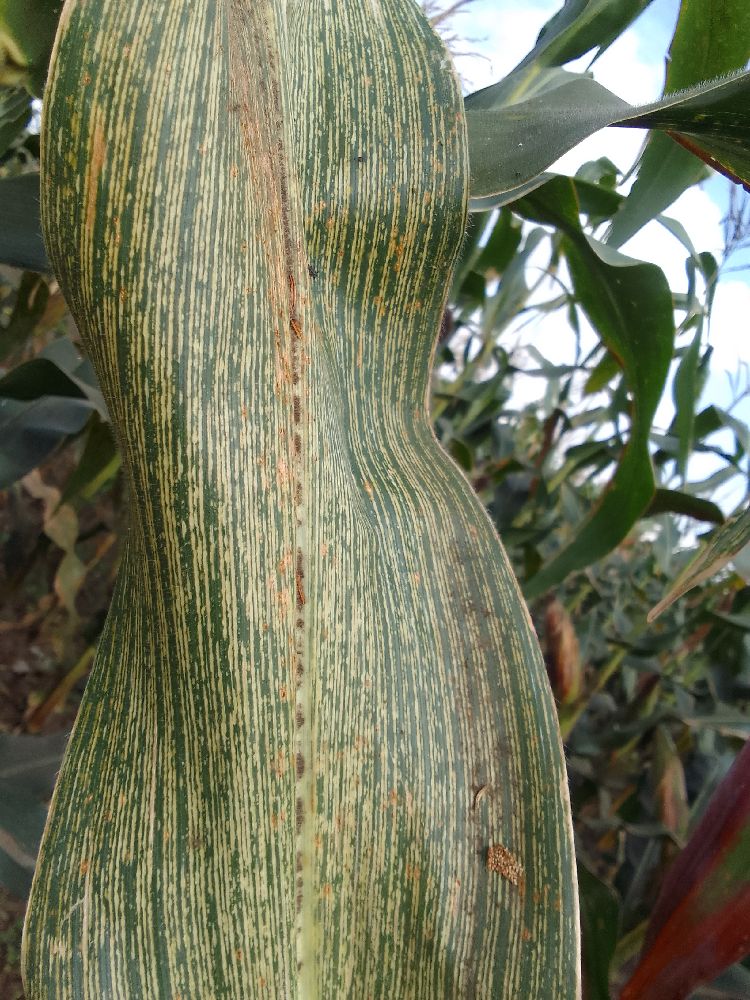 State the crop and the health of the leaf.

maize, maize streak virus
